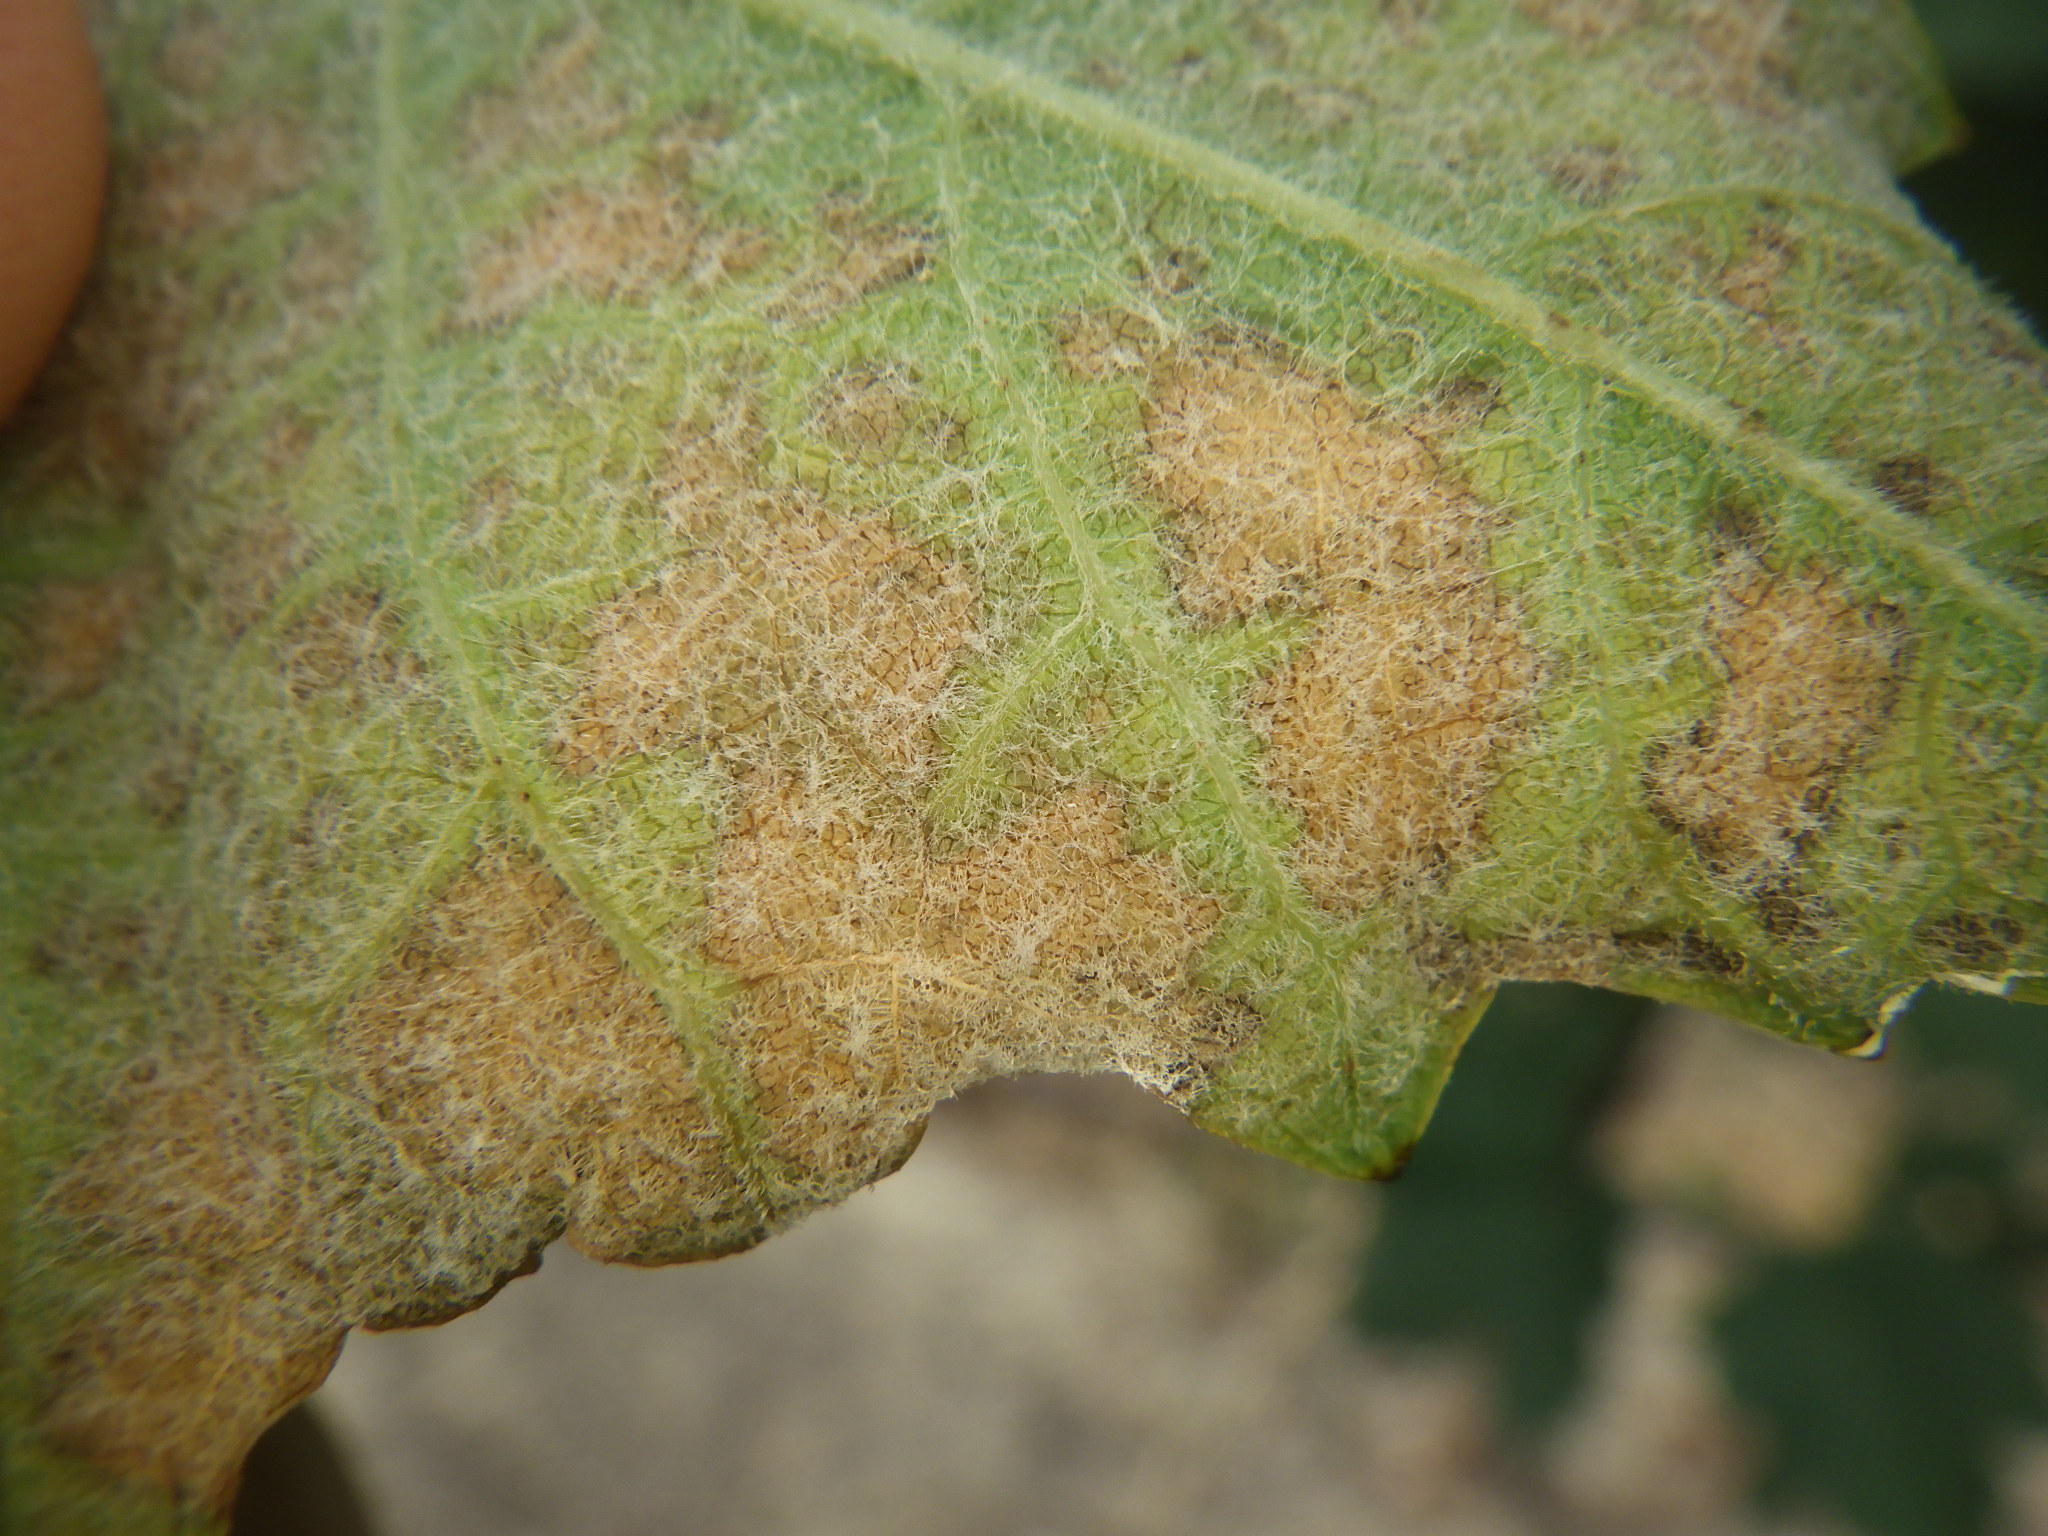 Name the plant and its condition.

grapevine, black rot
